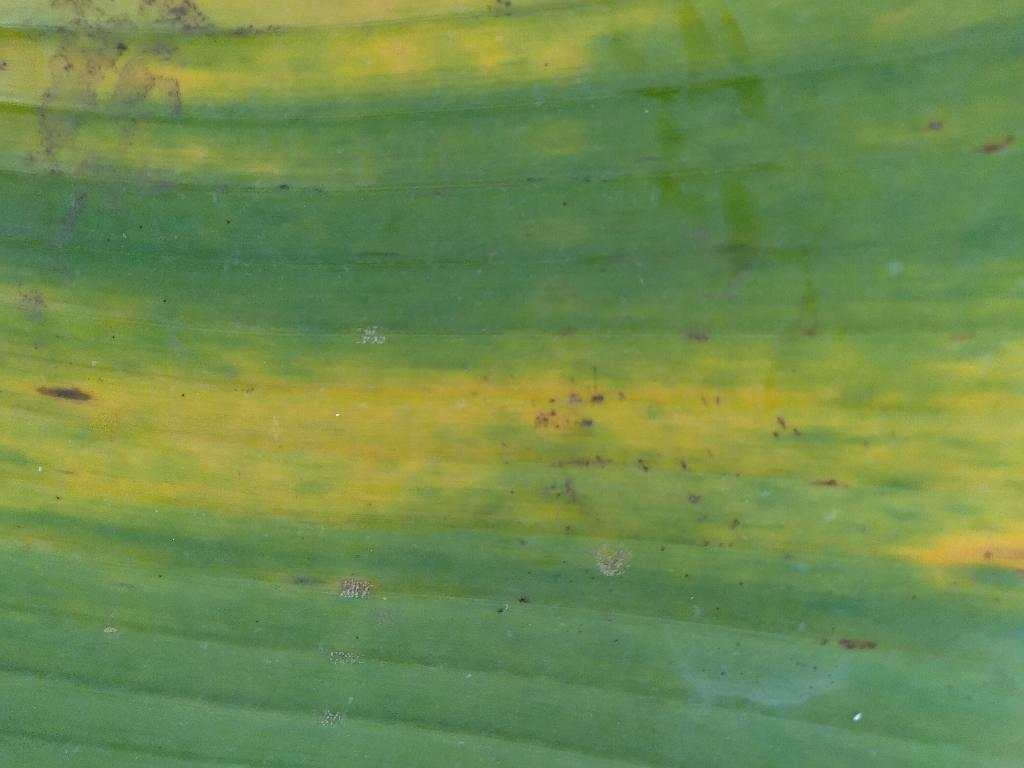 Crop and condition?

banana, fusarium wilt race 1
